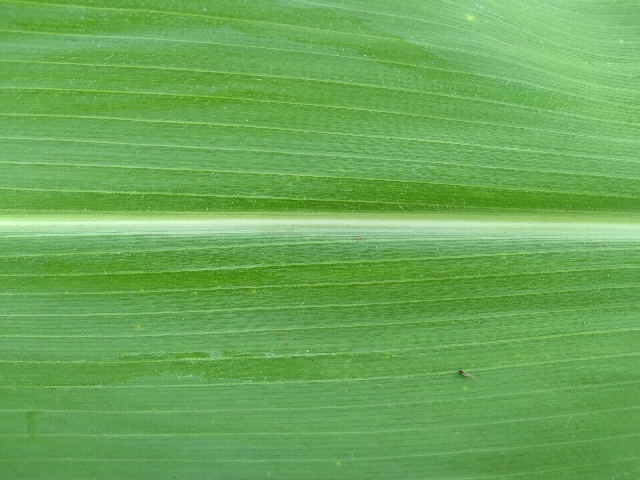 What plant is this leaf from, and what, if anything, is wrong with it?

maize, healthy
